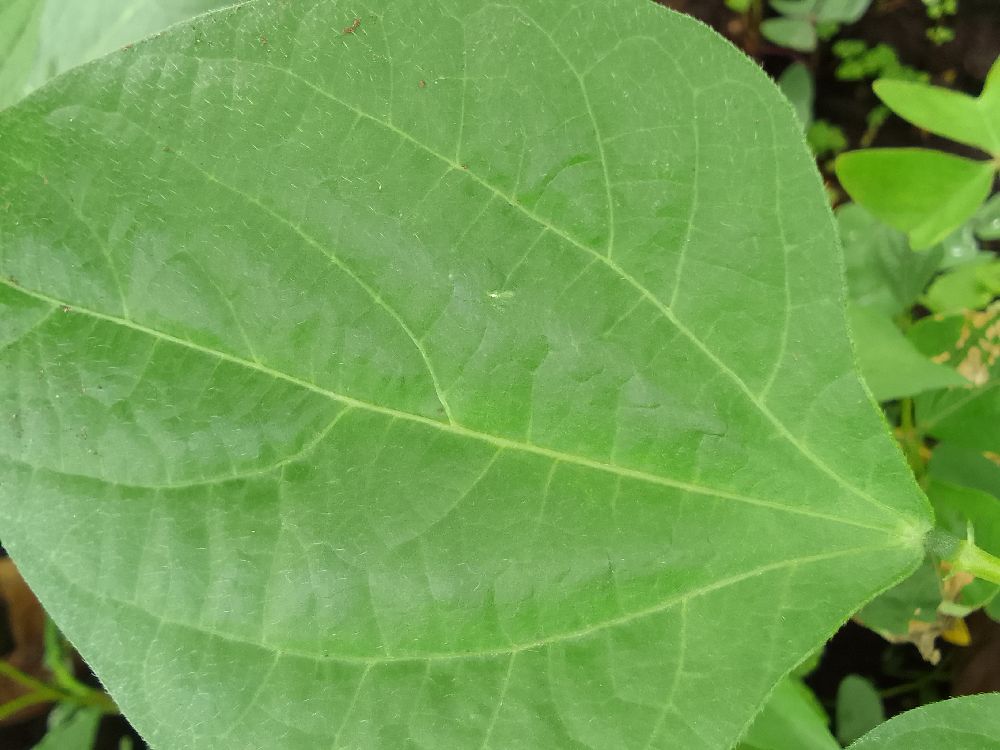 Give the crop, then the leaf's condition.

common bean, healthy
